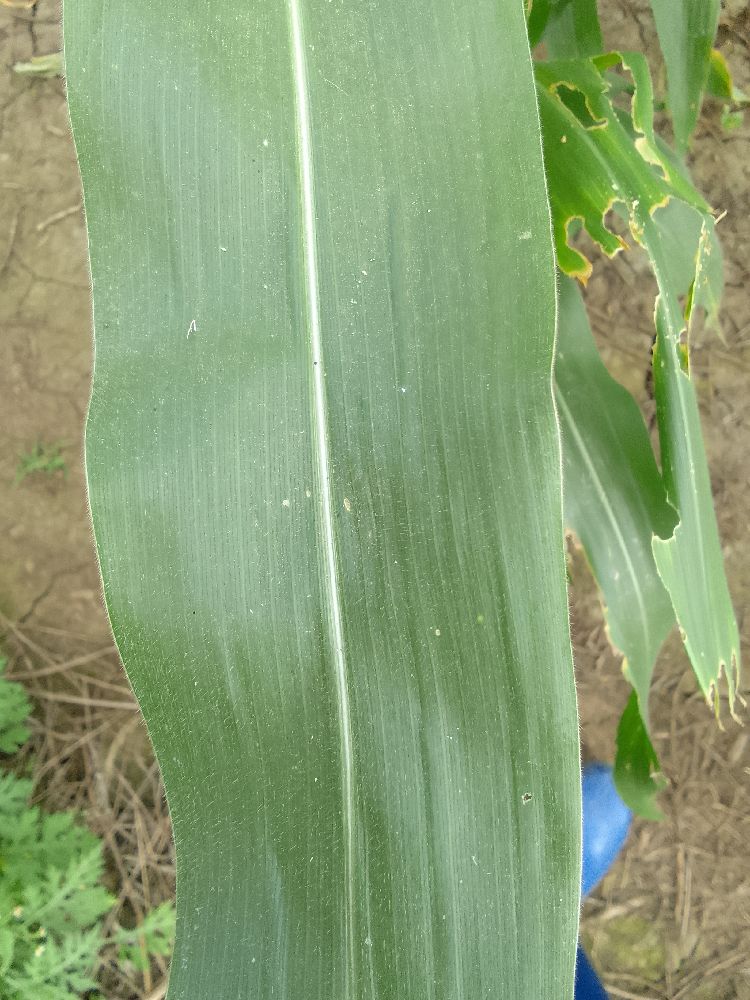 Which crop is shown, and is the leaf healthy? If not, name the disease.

maize, healthy
